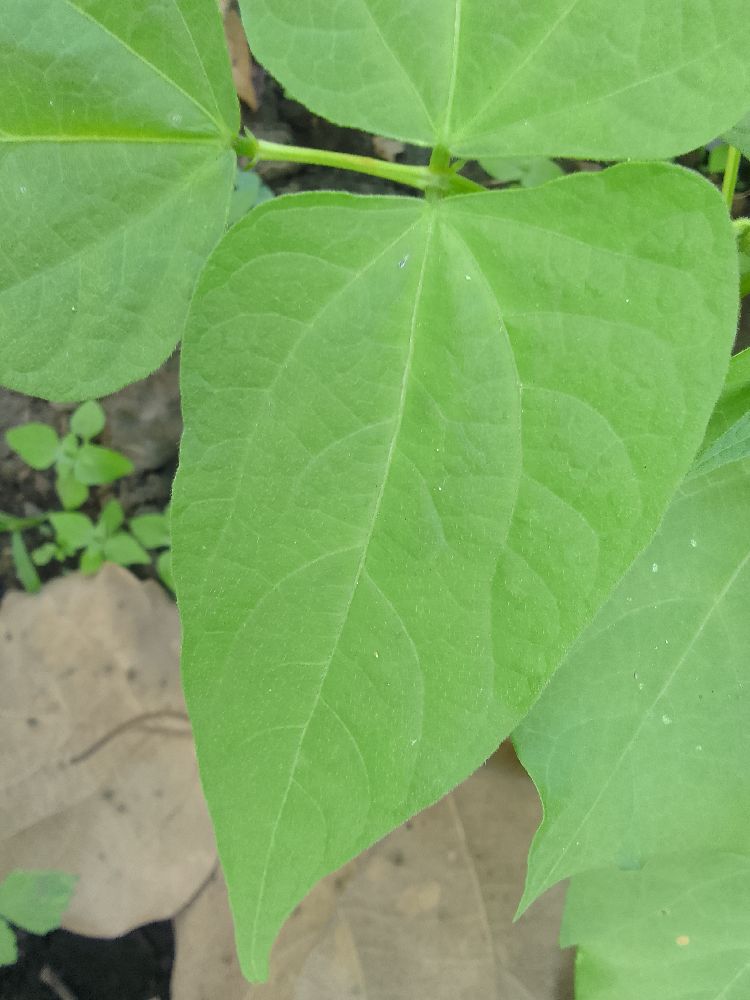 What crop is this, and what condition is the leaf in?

common bean, healthy
